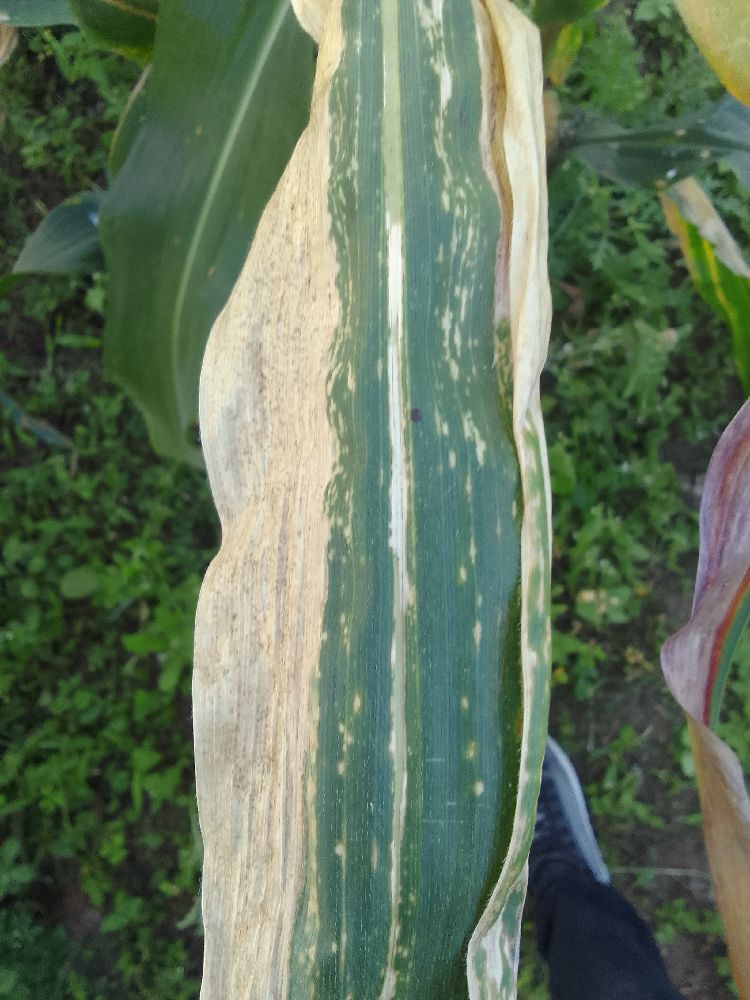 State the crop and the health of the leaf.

maize, maize lethal necrosis
